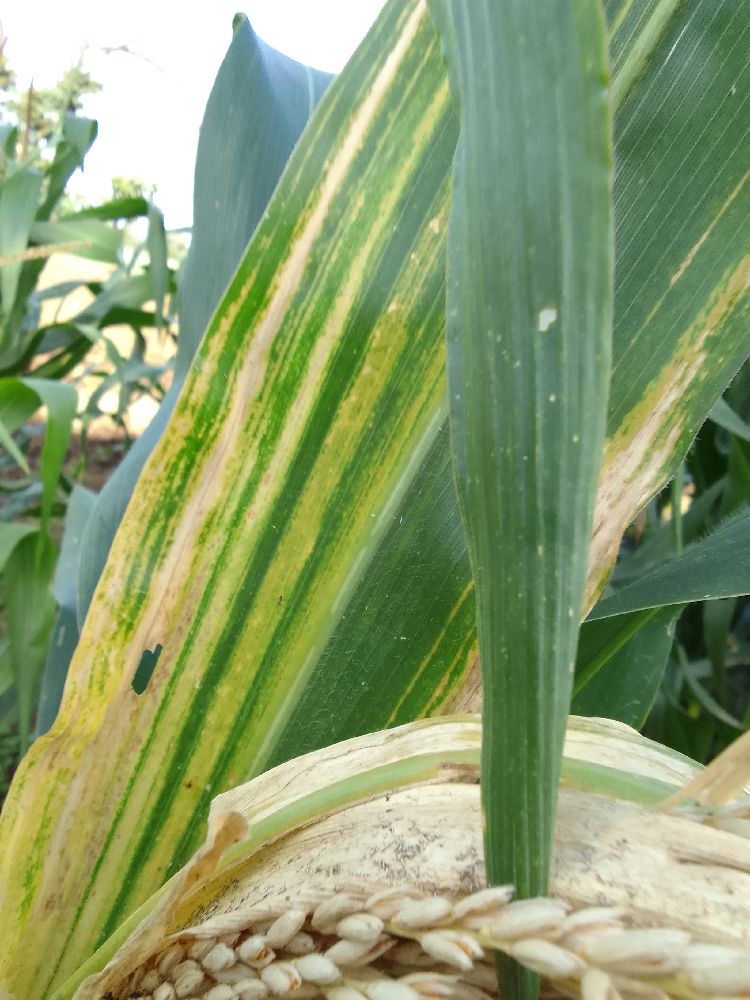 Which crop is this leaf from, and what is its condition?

maize, maize lethal necrosis
